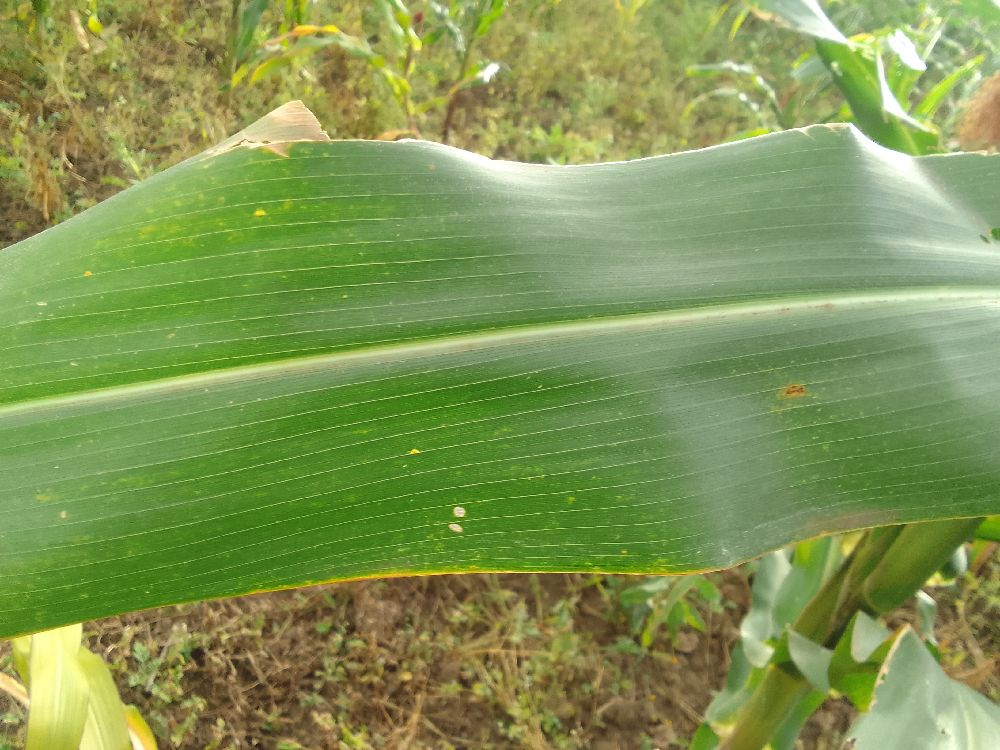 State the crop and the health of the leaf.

maize, healthy
